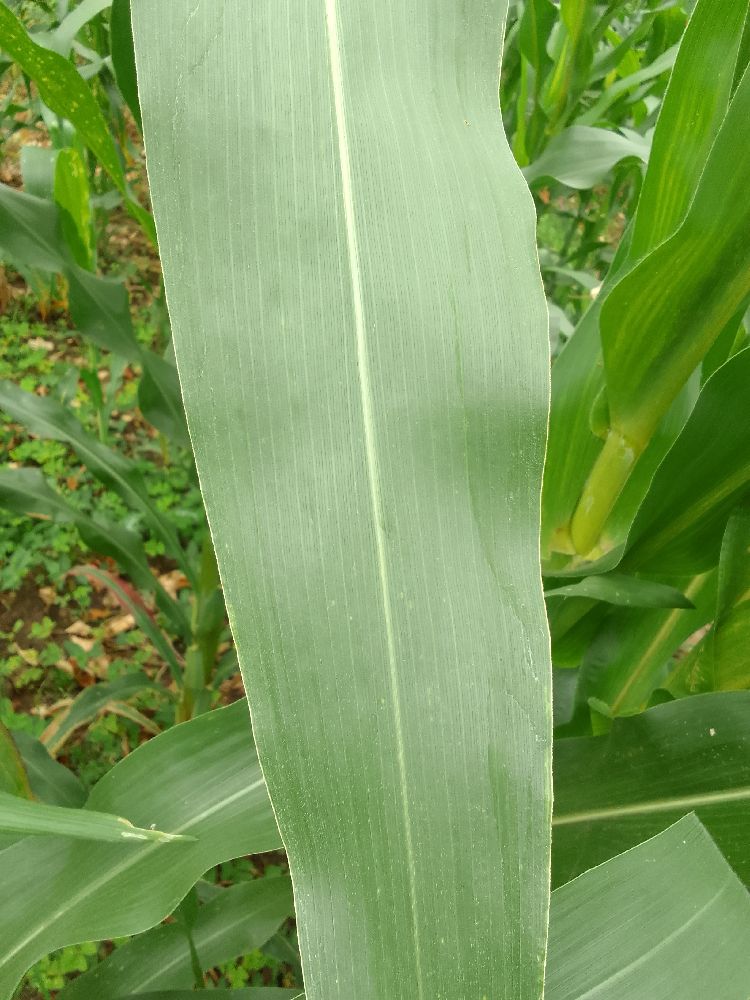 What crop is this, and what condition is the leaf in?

maize, healthy
